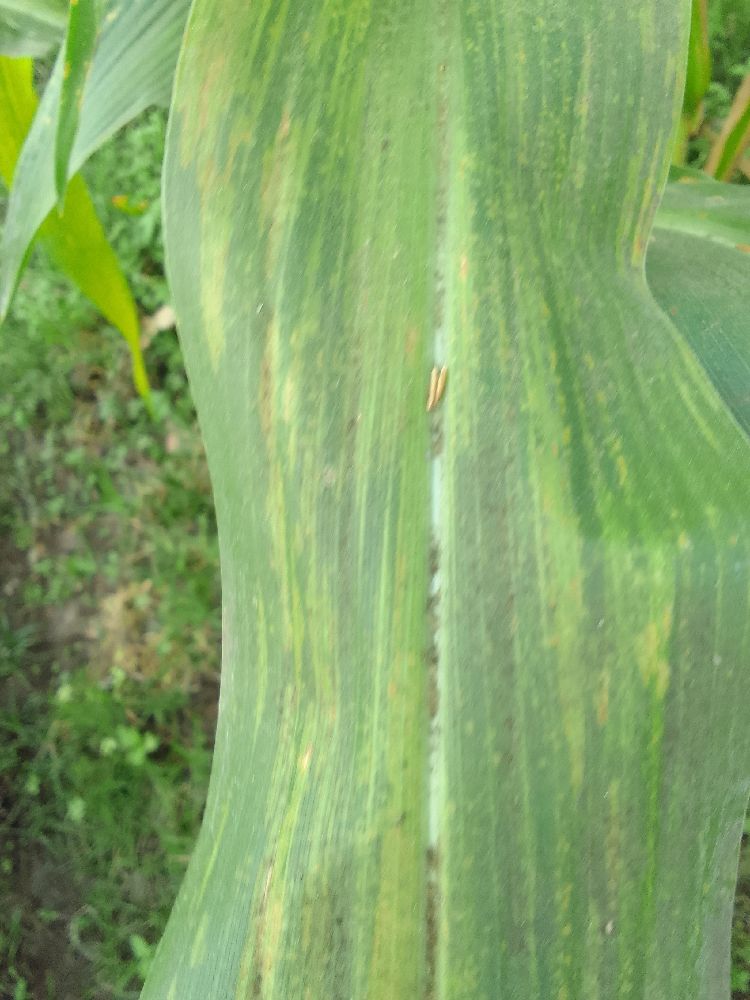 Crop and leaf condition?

maize, maize lethal necrosis
